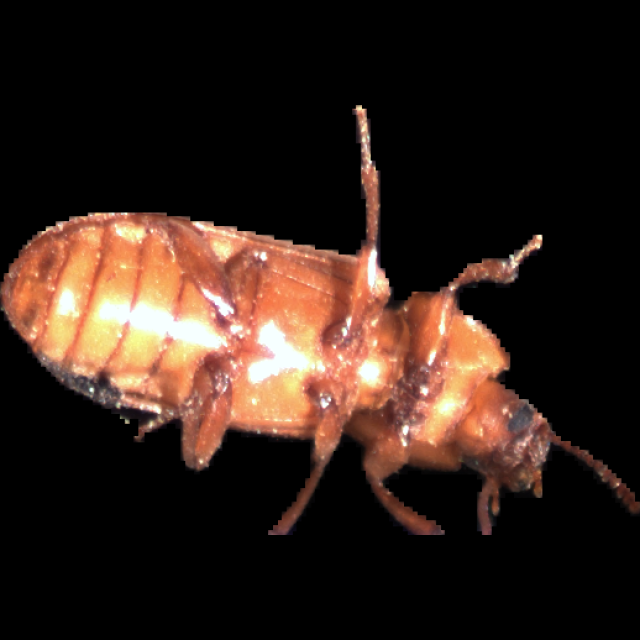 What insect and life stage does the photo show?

mealworm beetle
